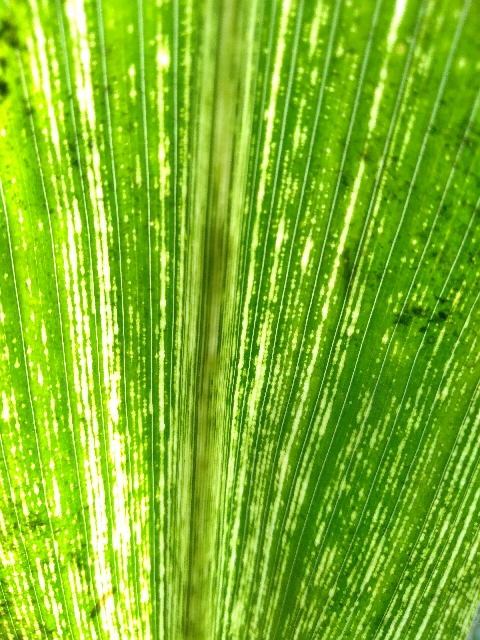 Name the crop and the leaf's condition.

maize, maize streak virus
